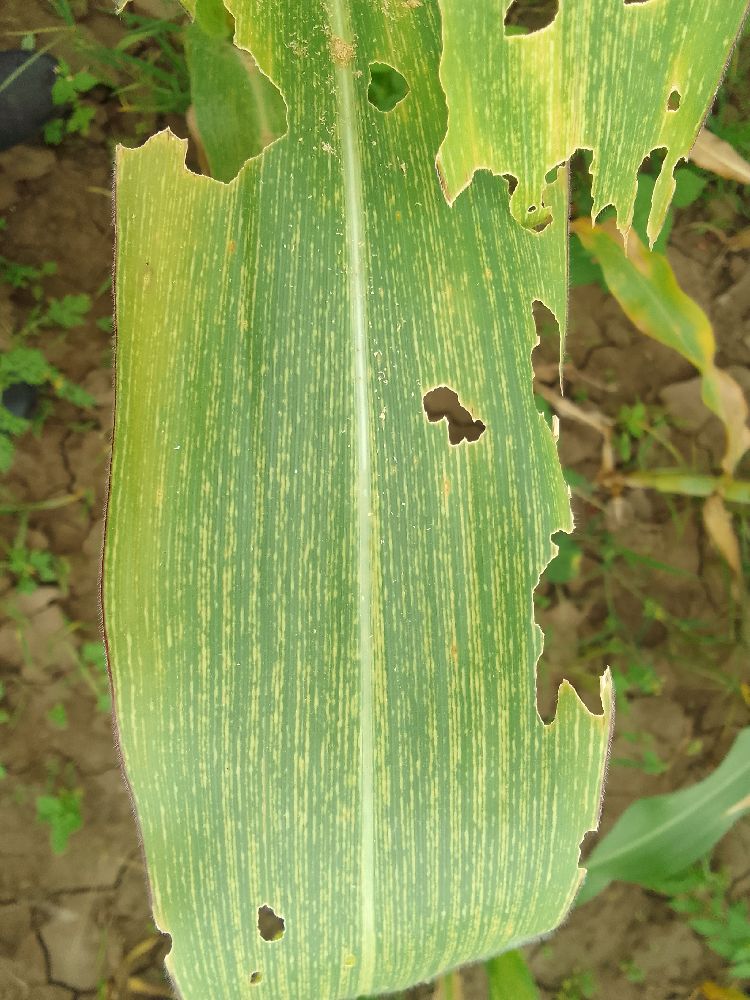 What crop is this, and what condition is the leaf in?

maize, maize streak virus
